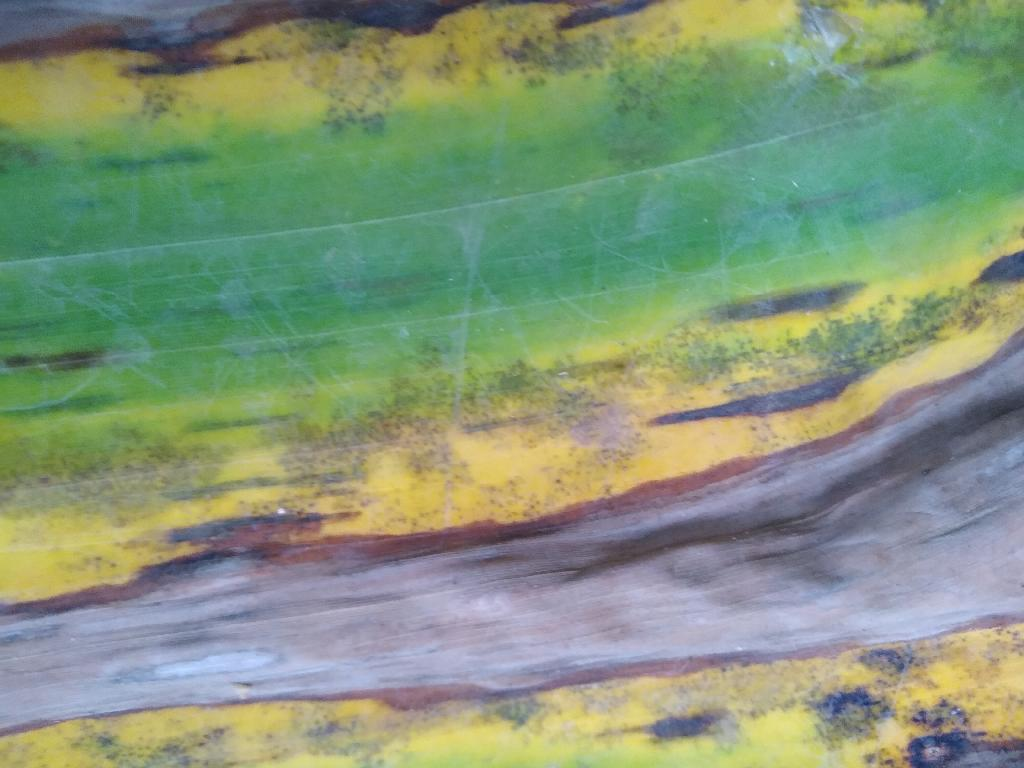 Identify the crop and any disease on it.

banana, black sigatoka
